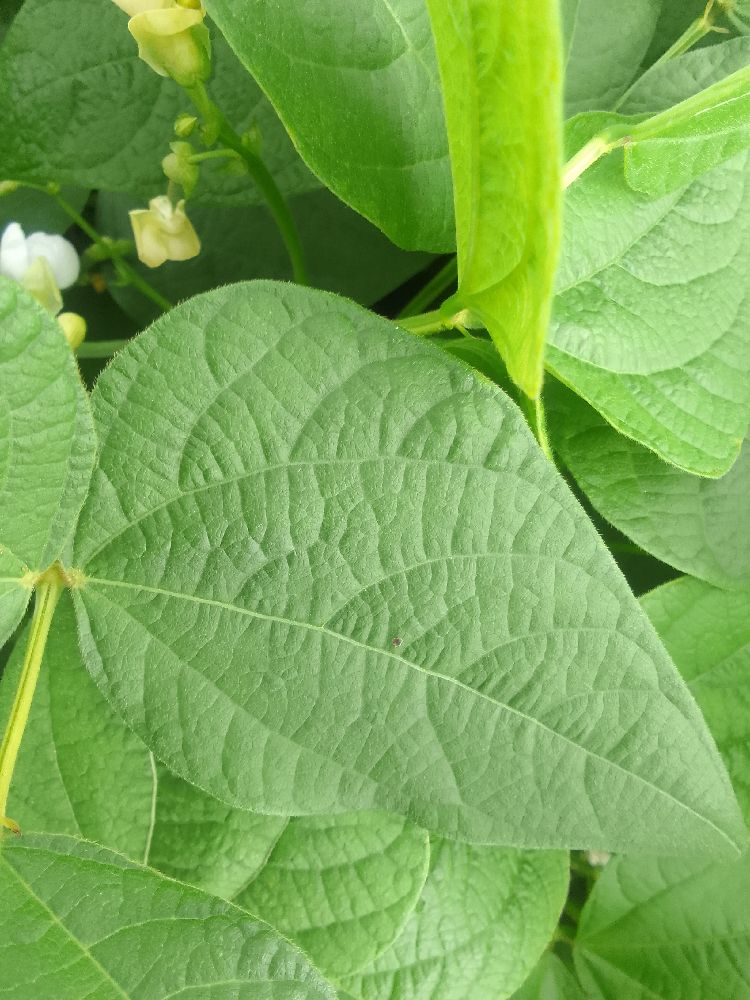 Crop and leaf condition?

common bean, healthy
